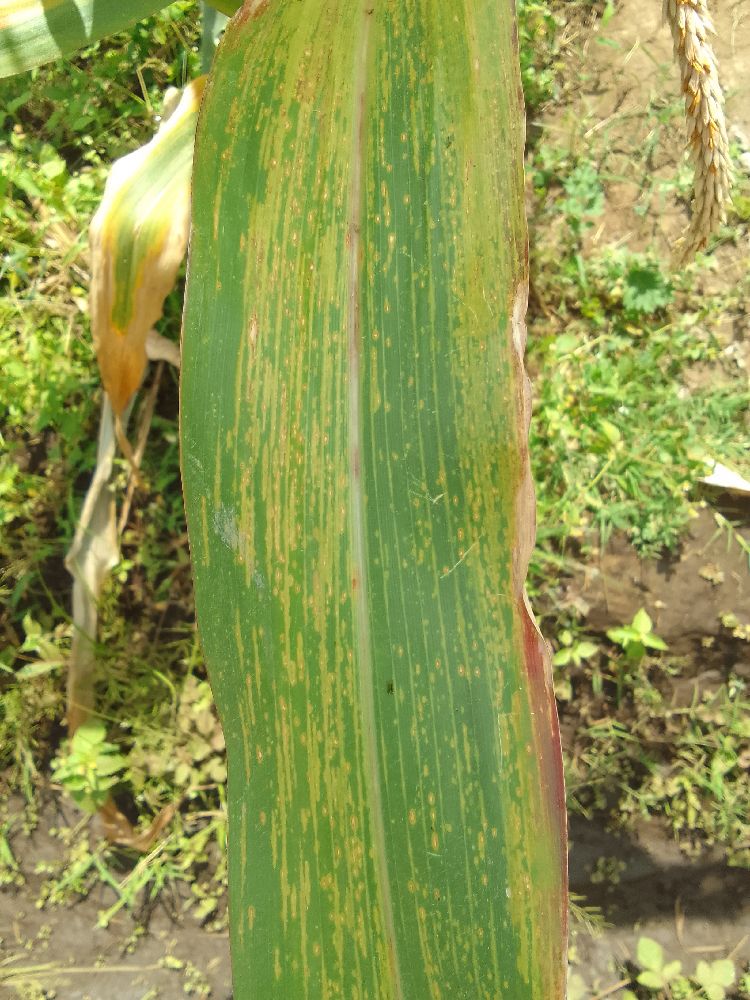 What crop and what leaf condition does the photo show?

maize, maize lethal necrosis
